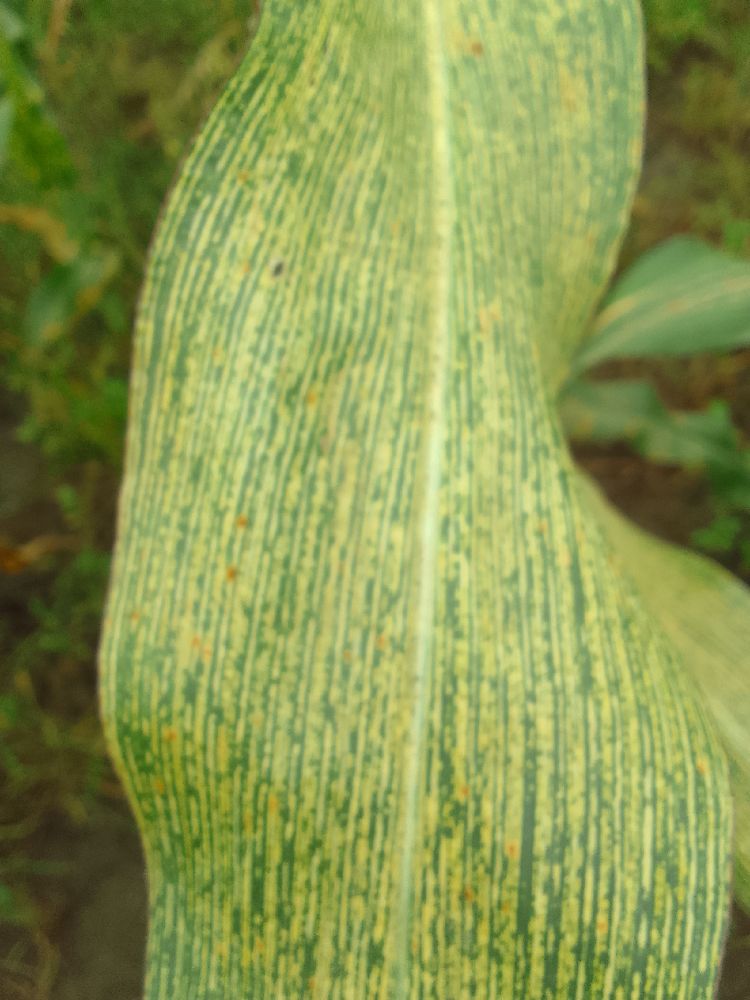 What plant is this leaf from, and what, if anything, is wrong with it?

maize, maize streak virus
